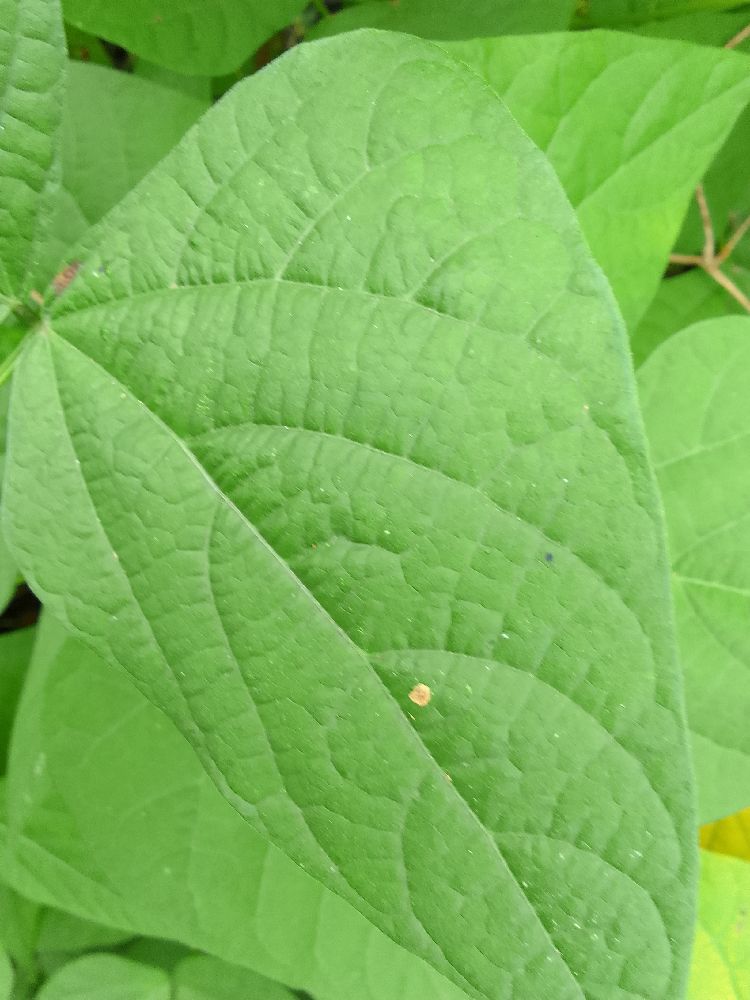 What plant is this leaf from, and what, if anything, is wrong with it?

common bean, healthy
